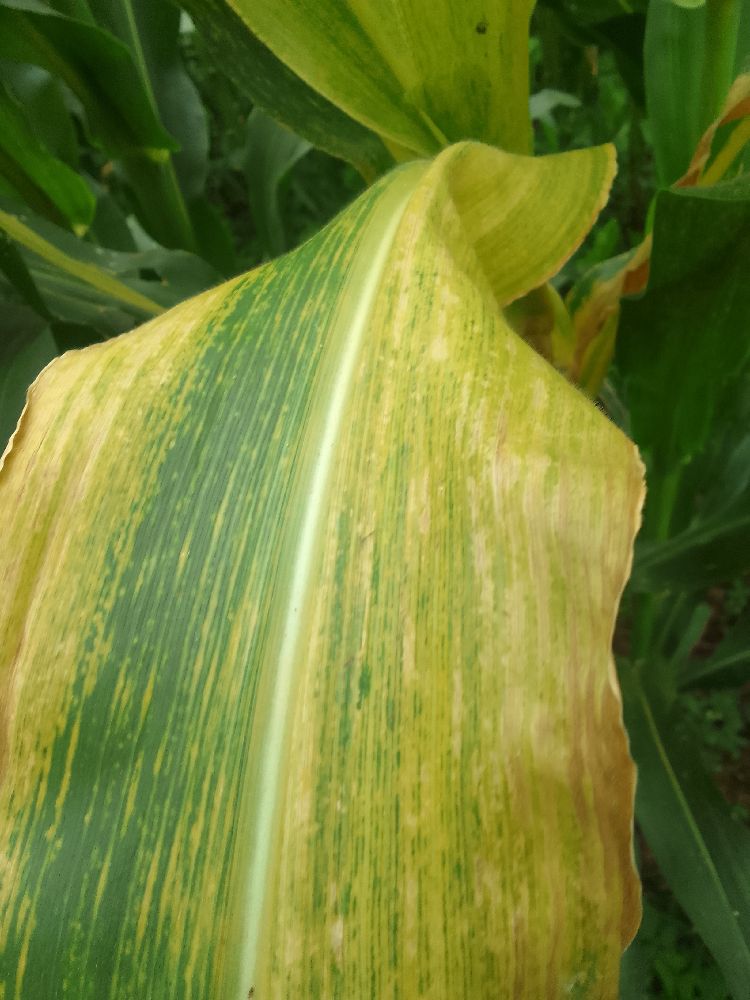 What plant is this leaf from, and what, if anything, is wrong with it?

maize, maize lethal necrosis
